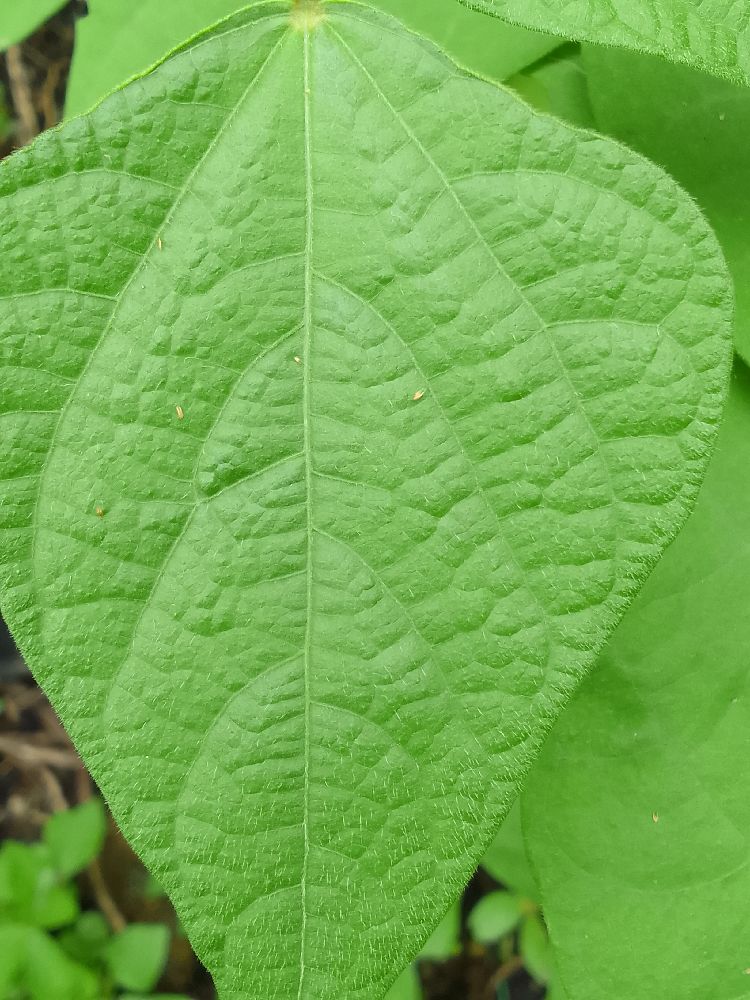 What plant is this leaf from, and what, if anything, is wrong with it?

common bean, healthy
